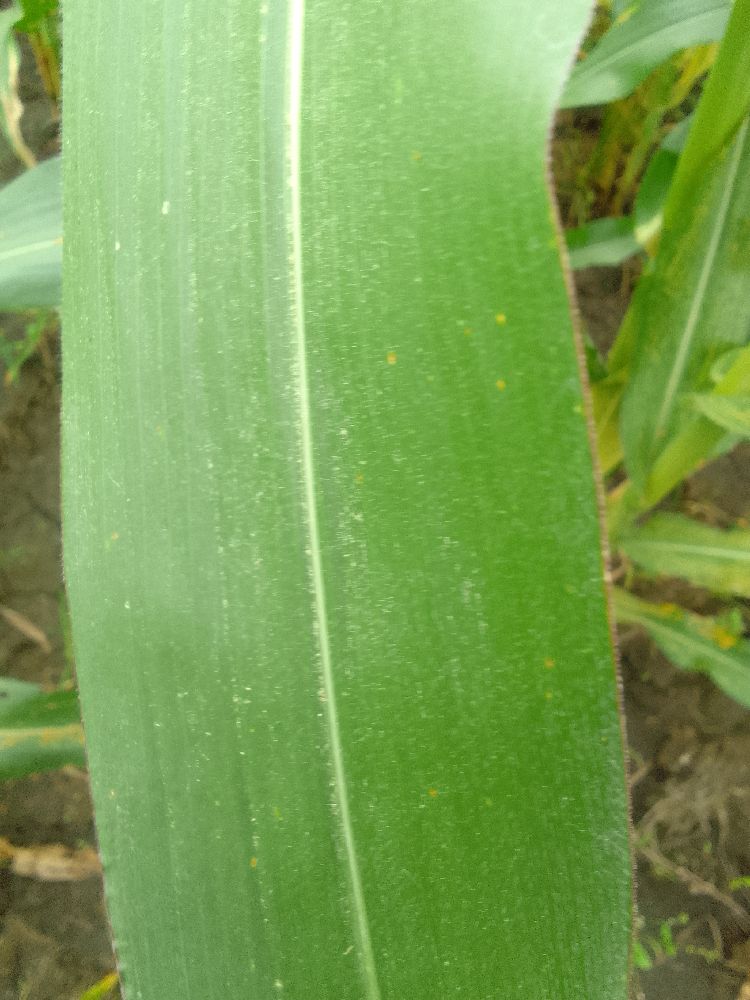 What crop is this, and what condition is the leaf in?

maize, healthy
